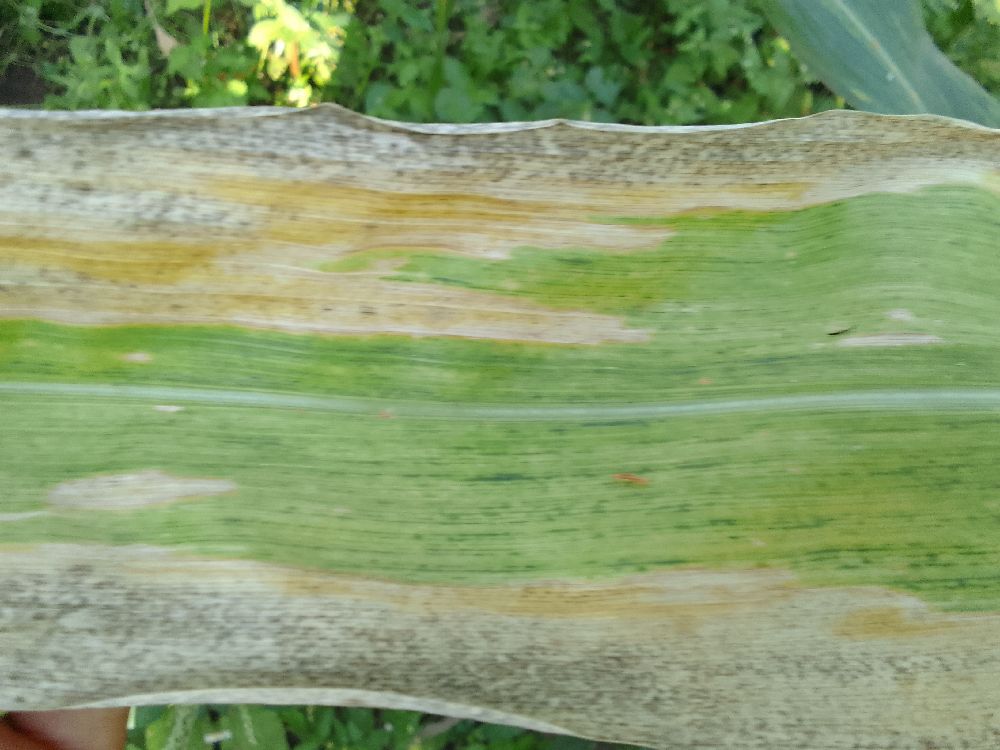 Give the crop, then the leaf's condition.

maize, maize lethal necrosis
